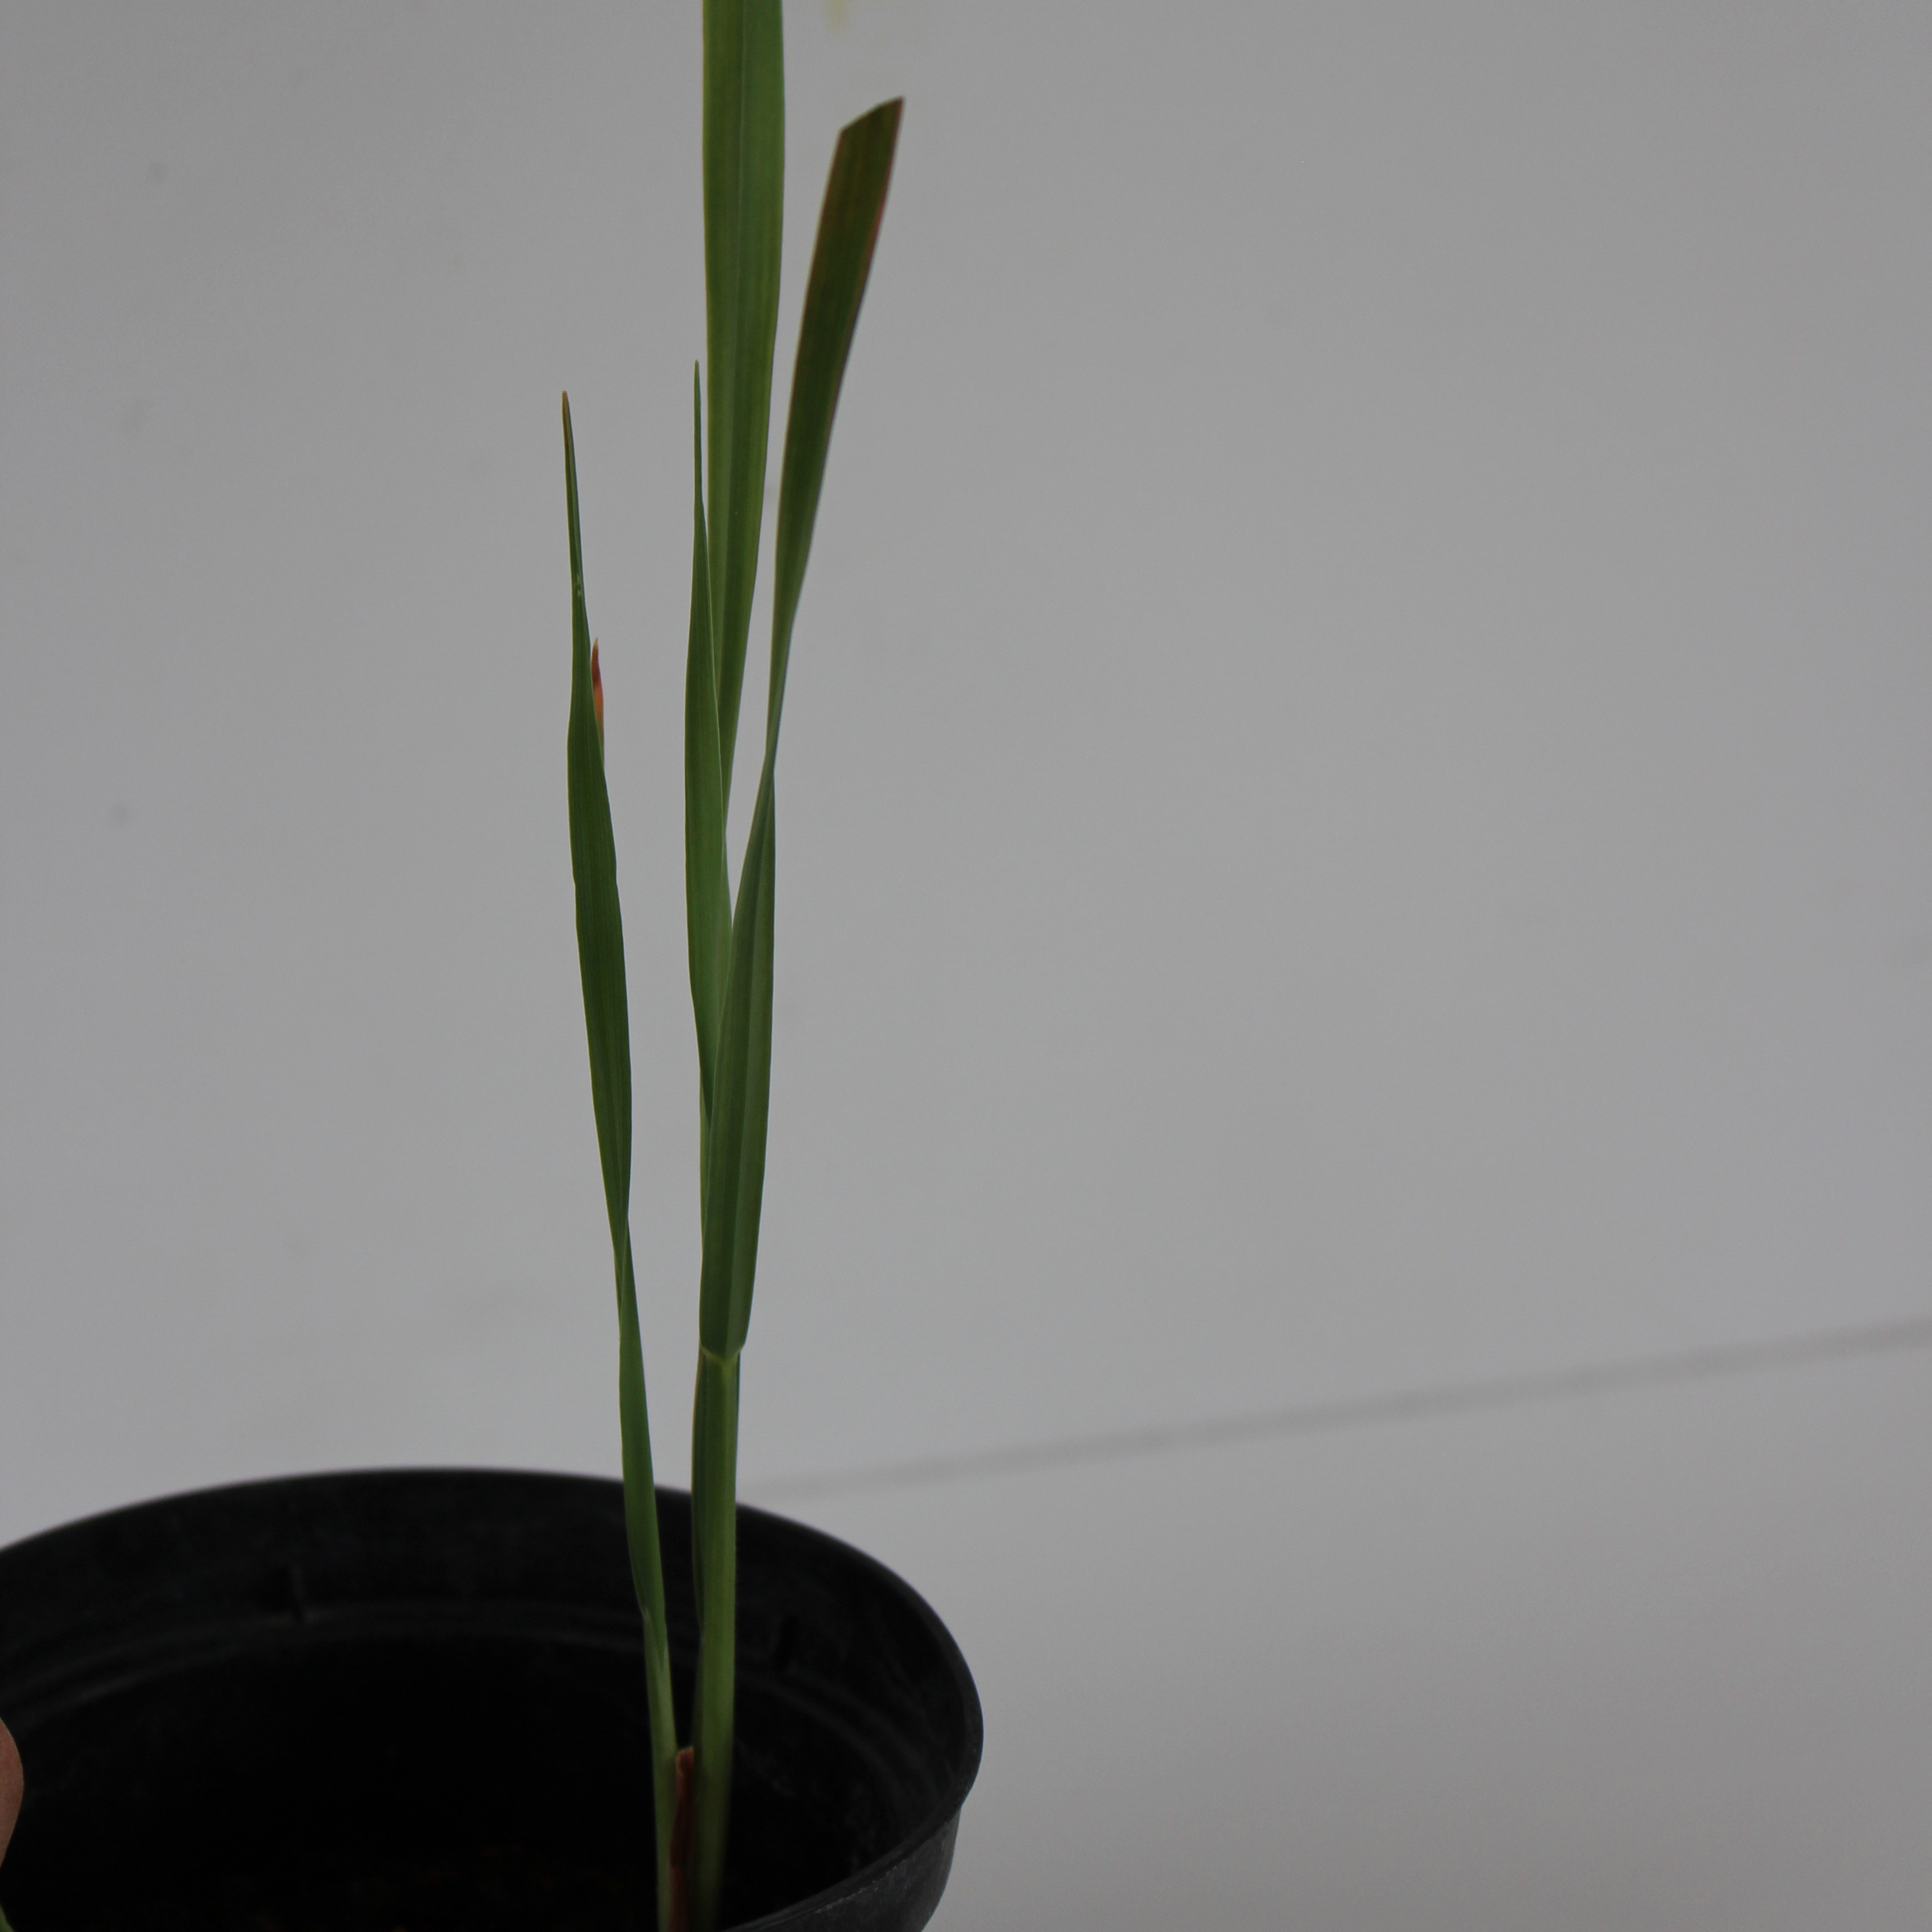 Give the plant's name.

Avena sterilis
